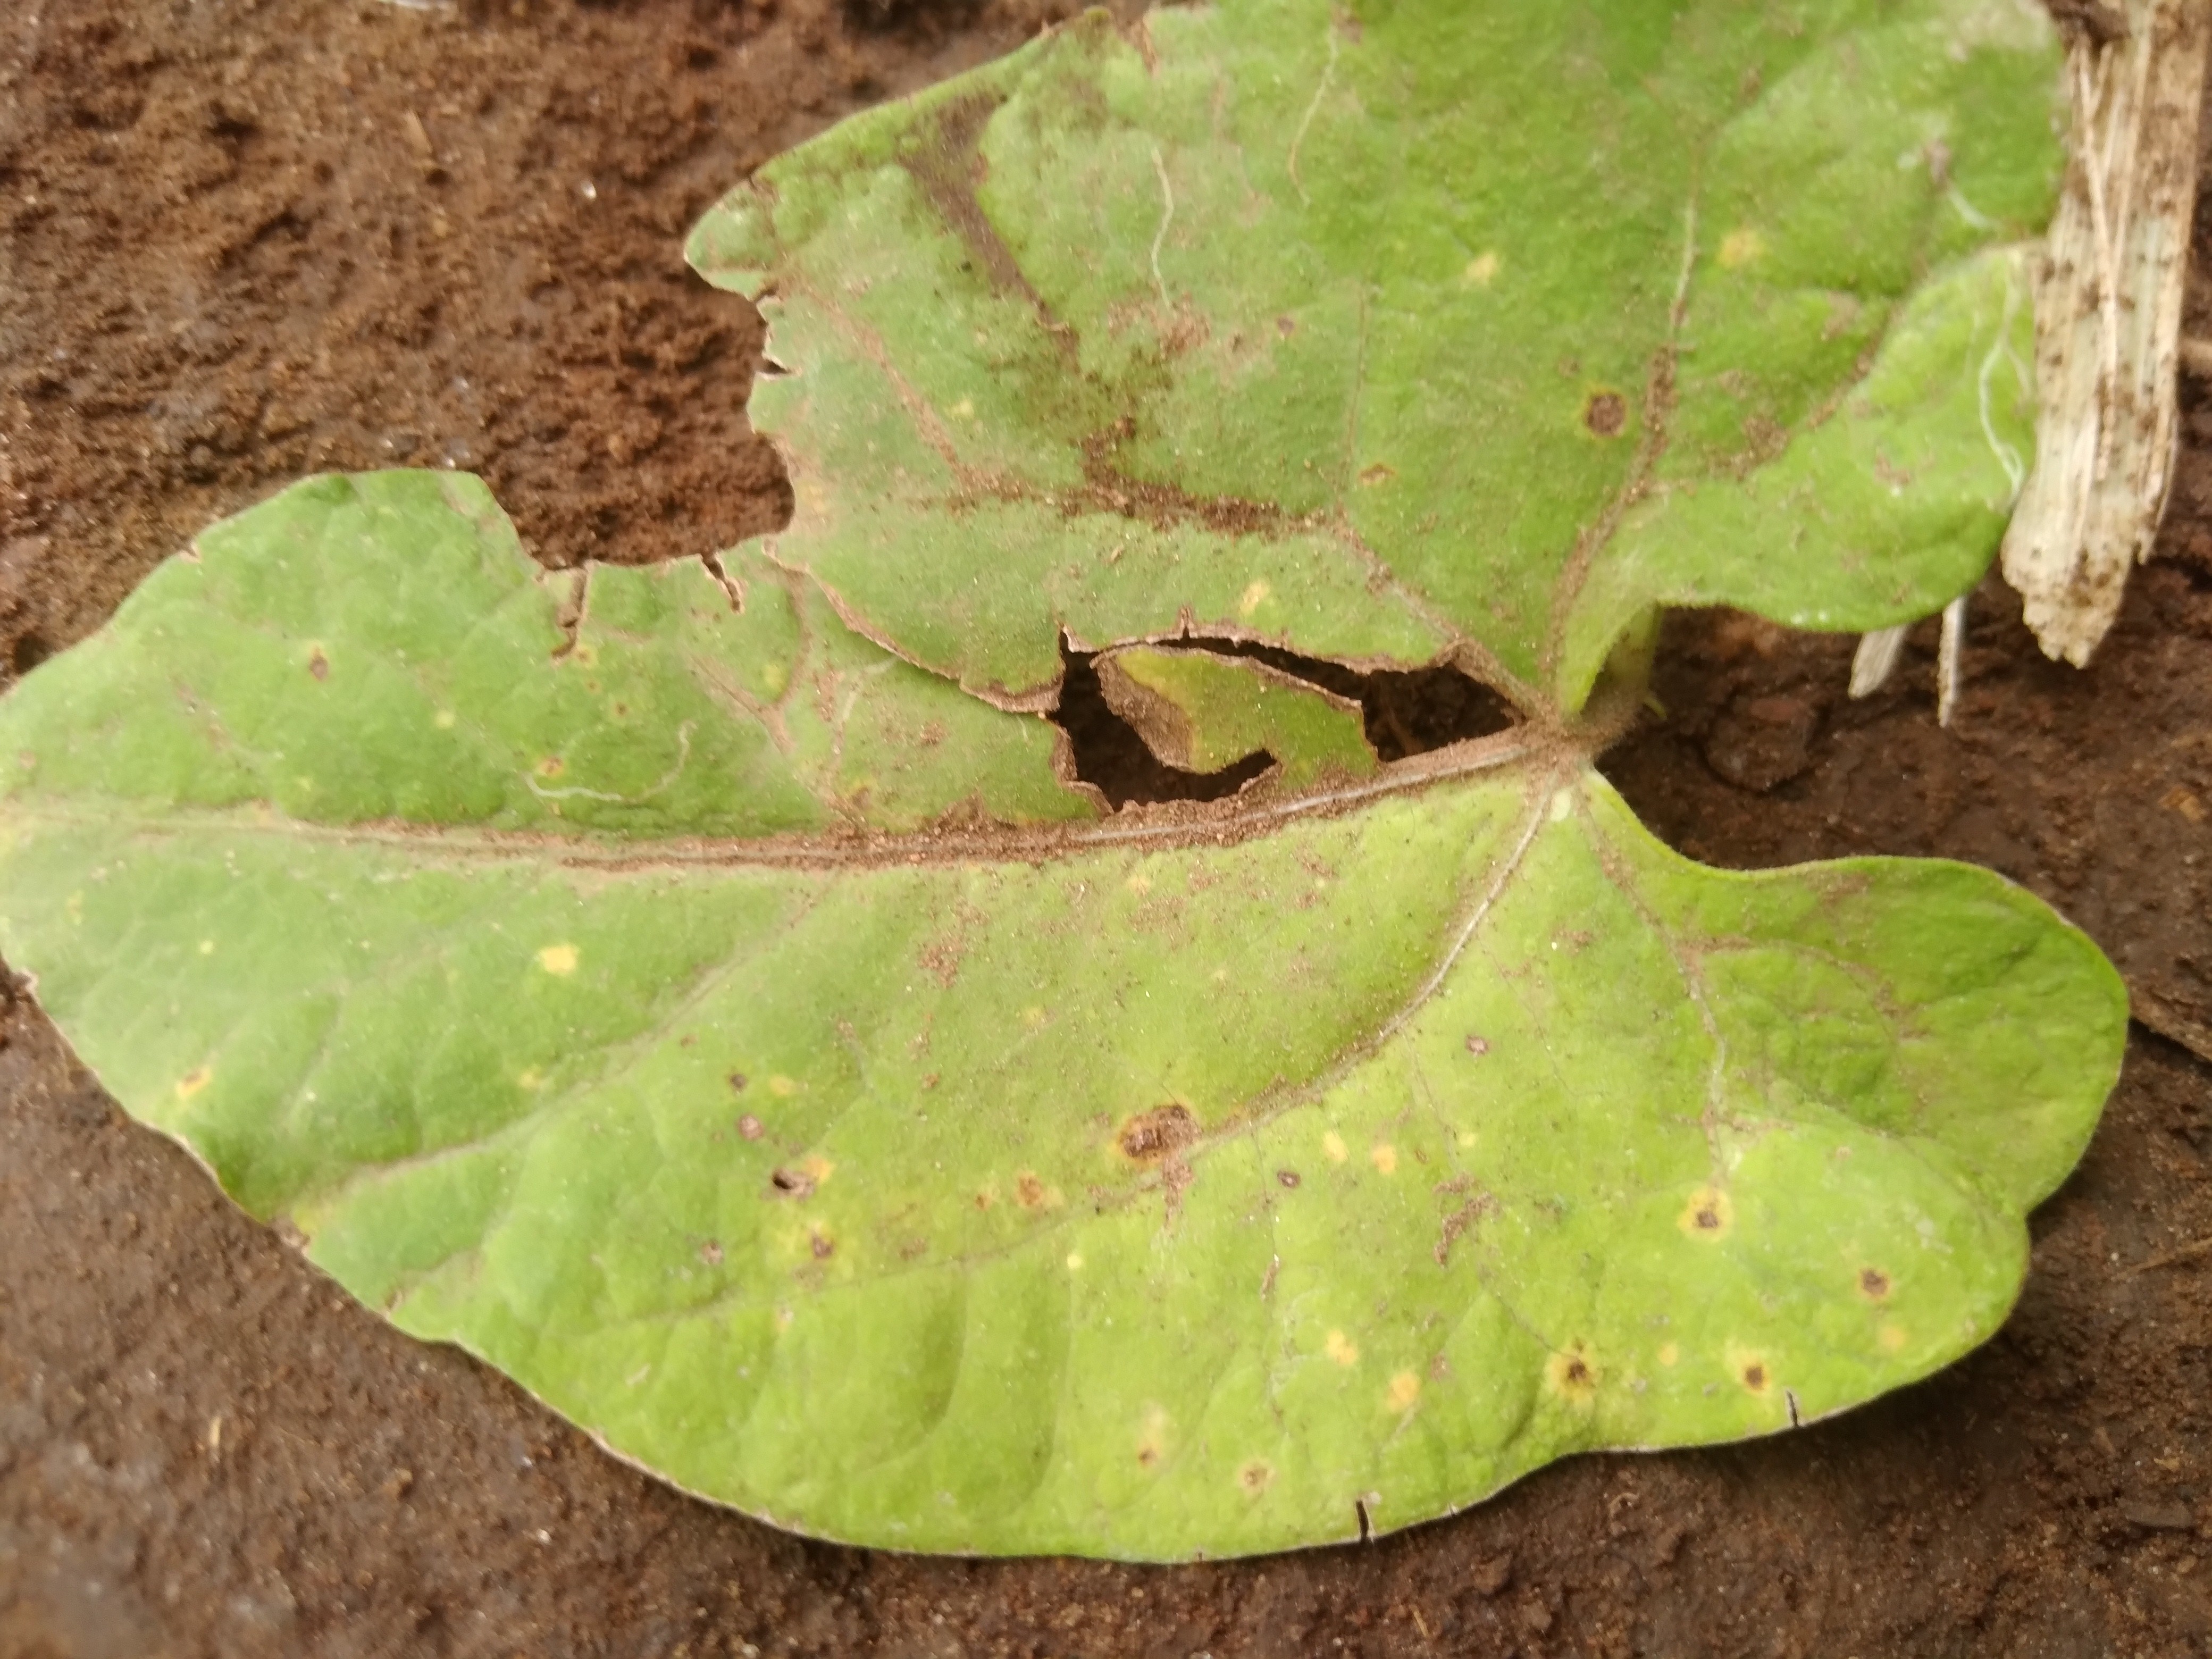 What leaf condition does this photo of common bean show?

rust
